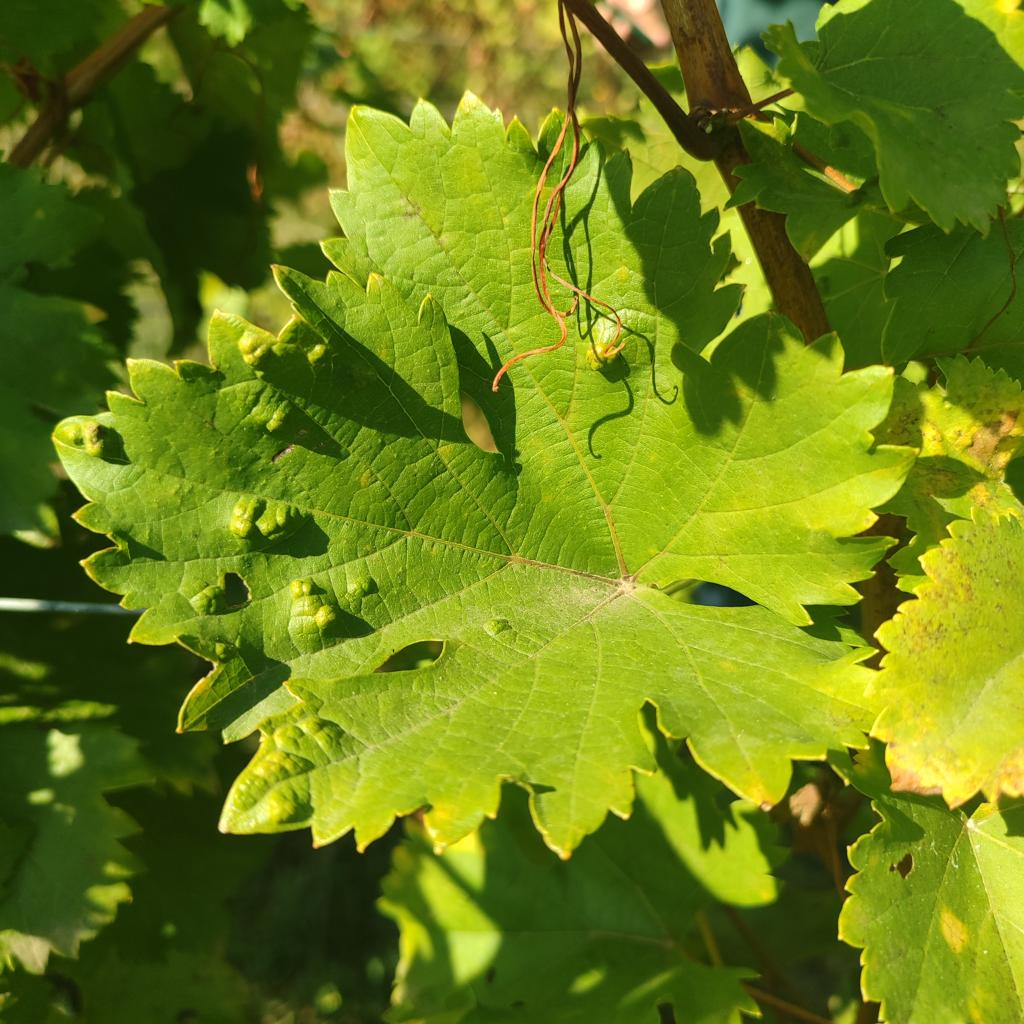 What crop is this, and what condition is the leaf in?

grapevine, erineum mite
